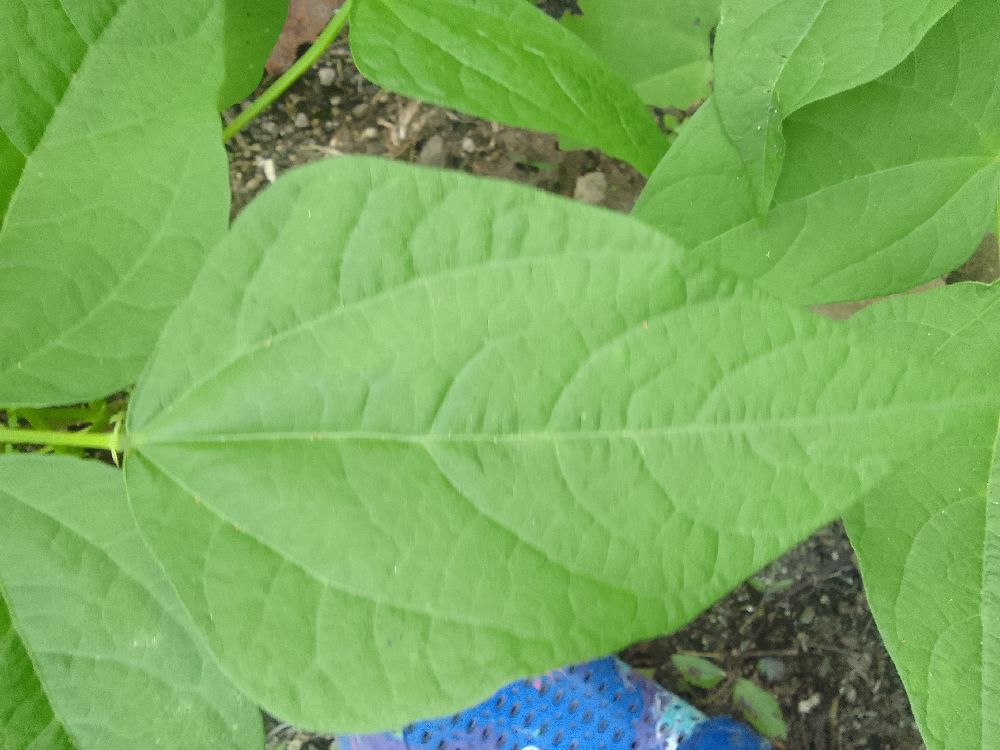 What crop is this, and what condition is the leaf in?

common bean, healthy
